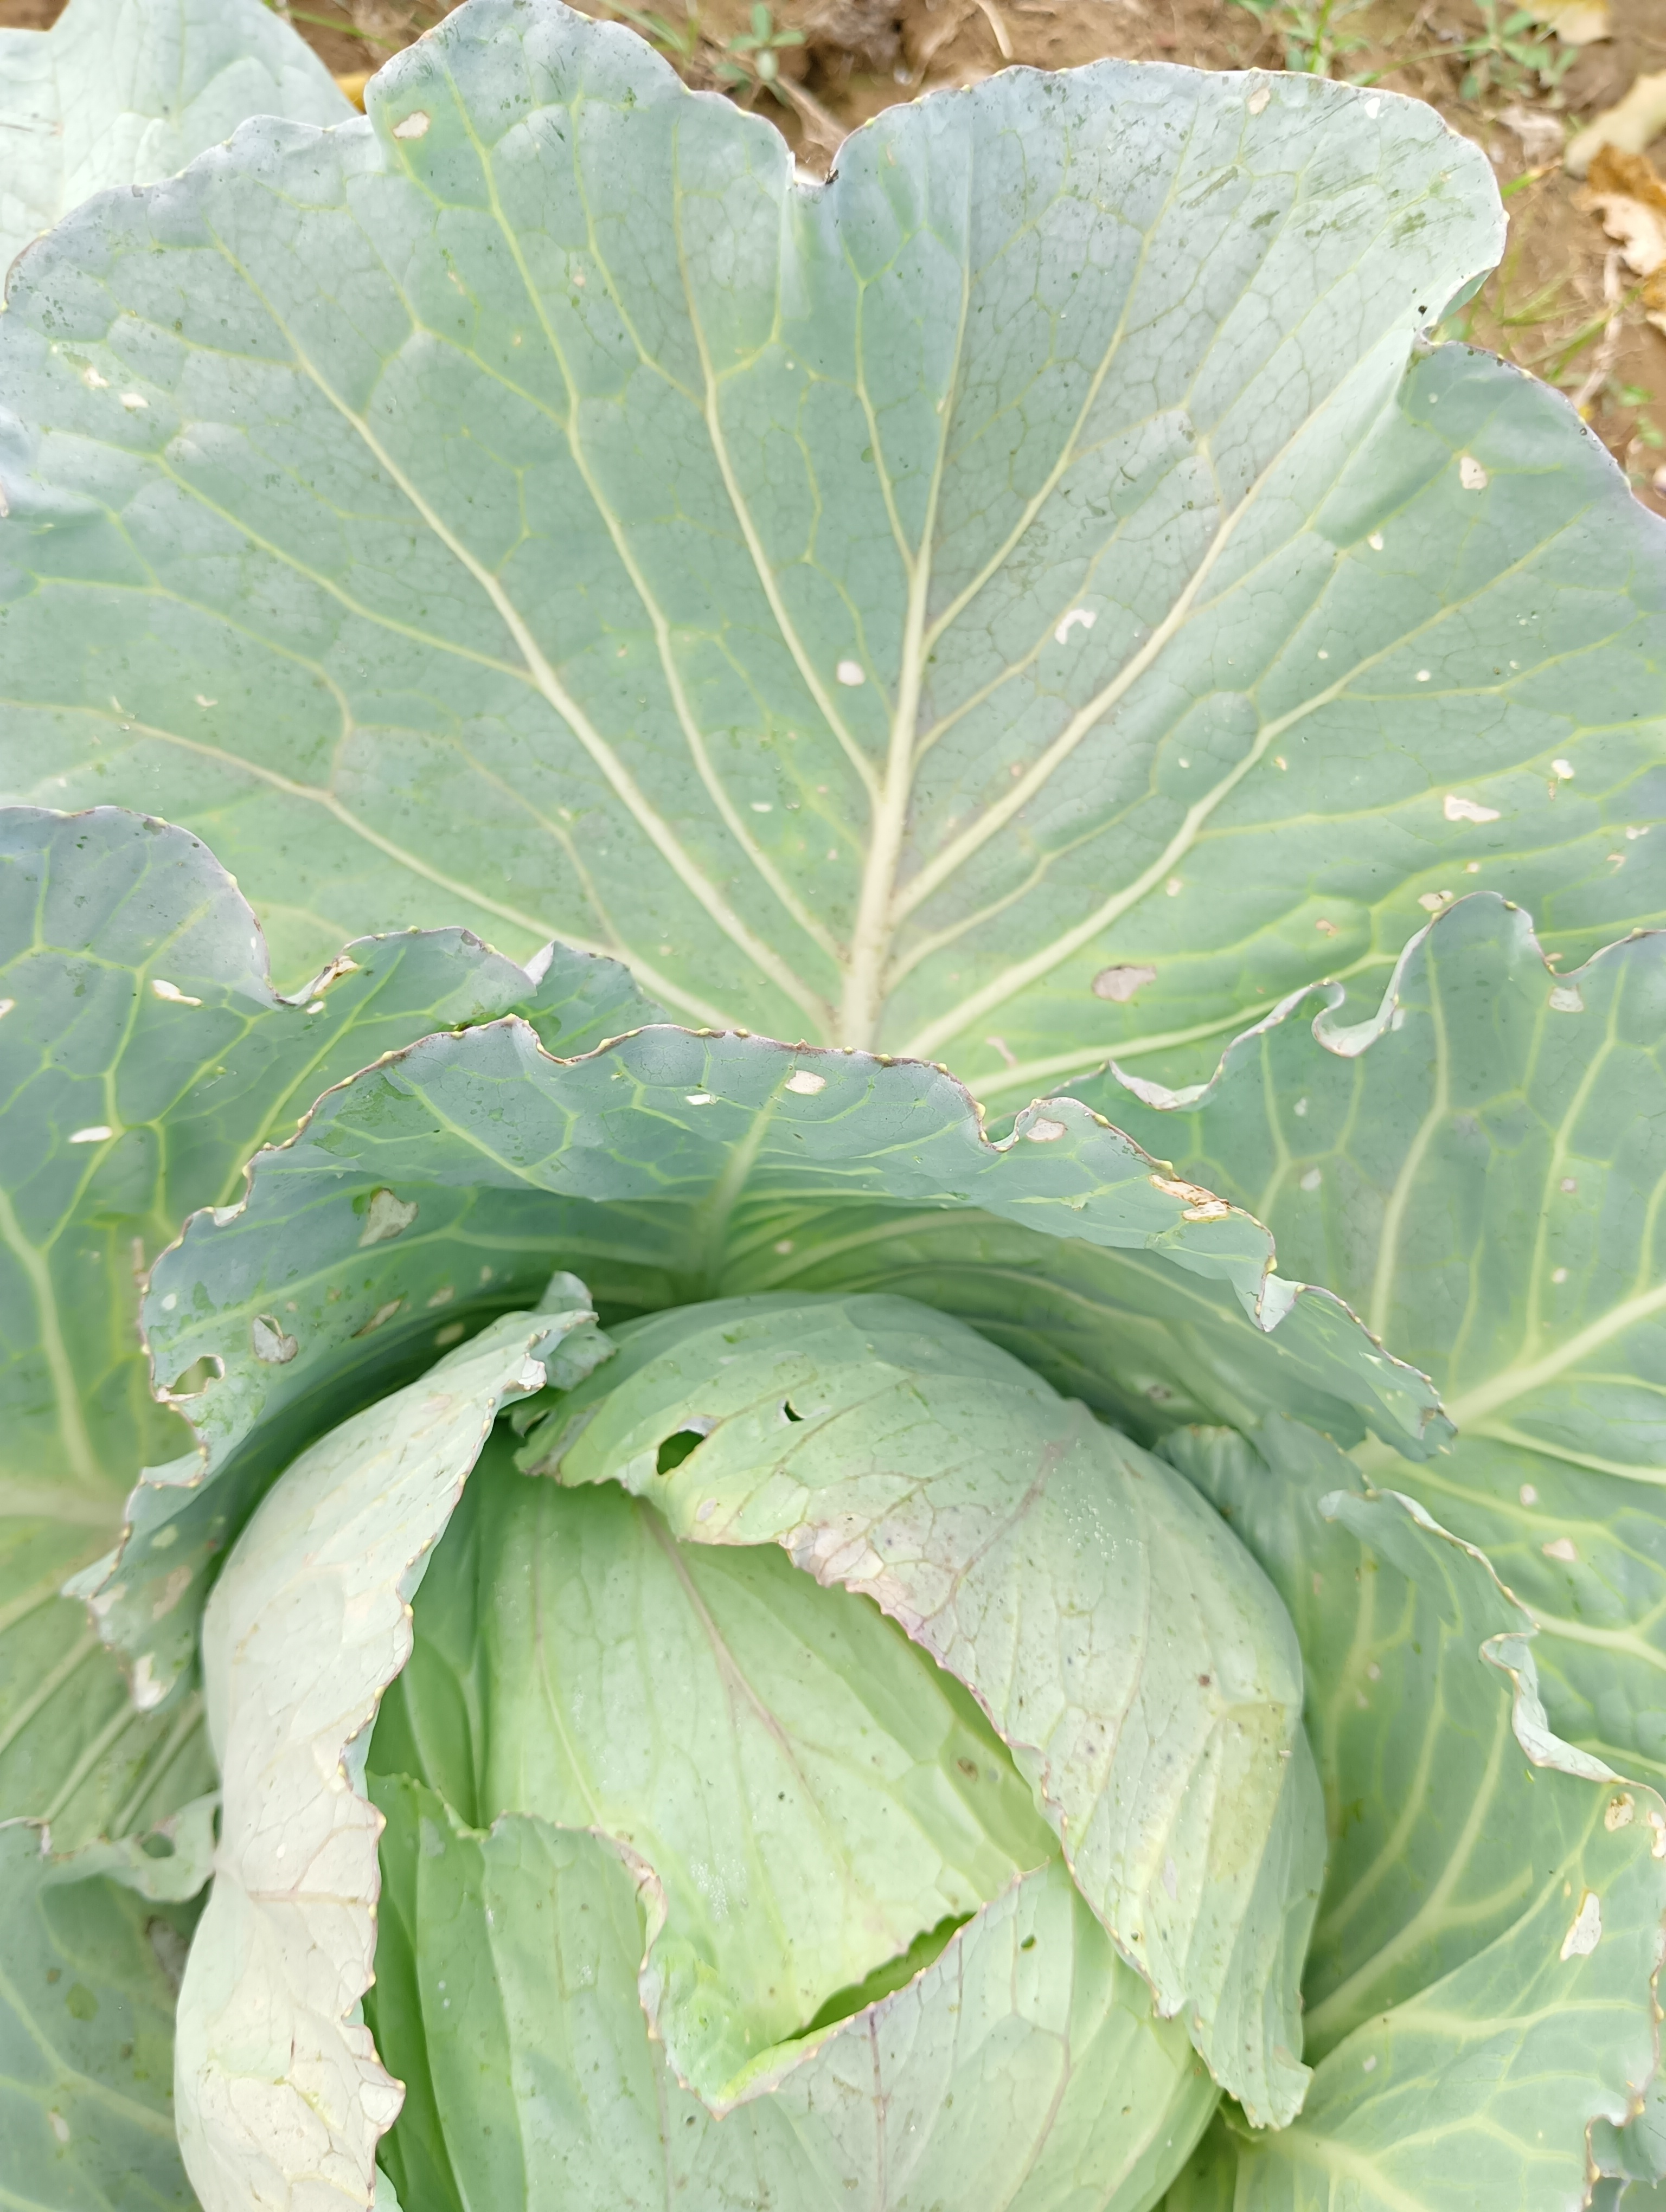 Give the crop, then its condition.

cabbage, healthy
